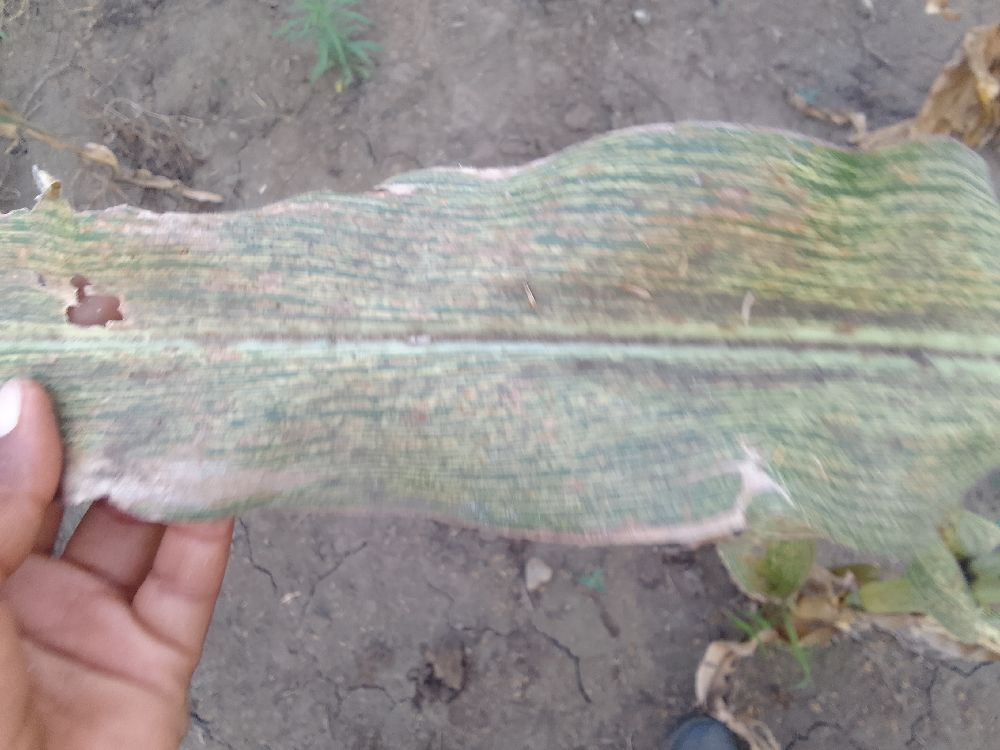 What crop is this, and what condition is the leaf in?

maize, maize streak virus
